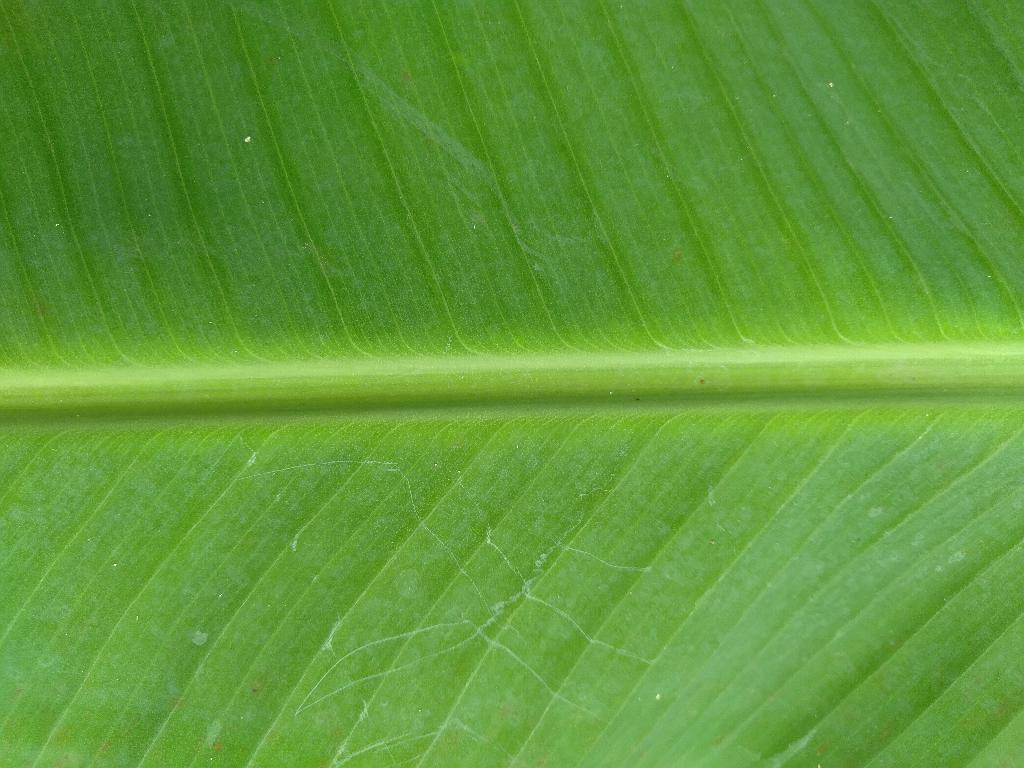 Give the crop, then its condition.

banana, healthy
